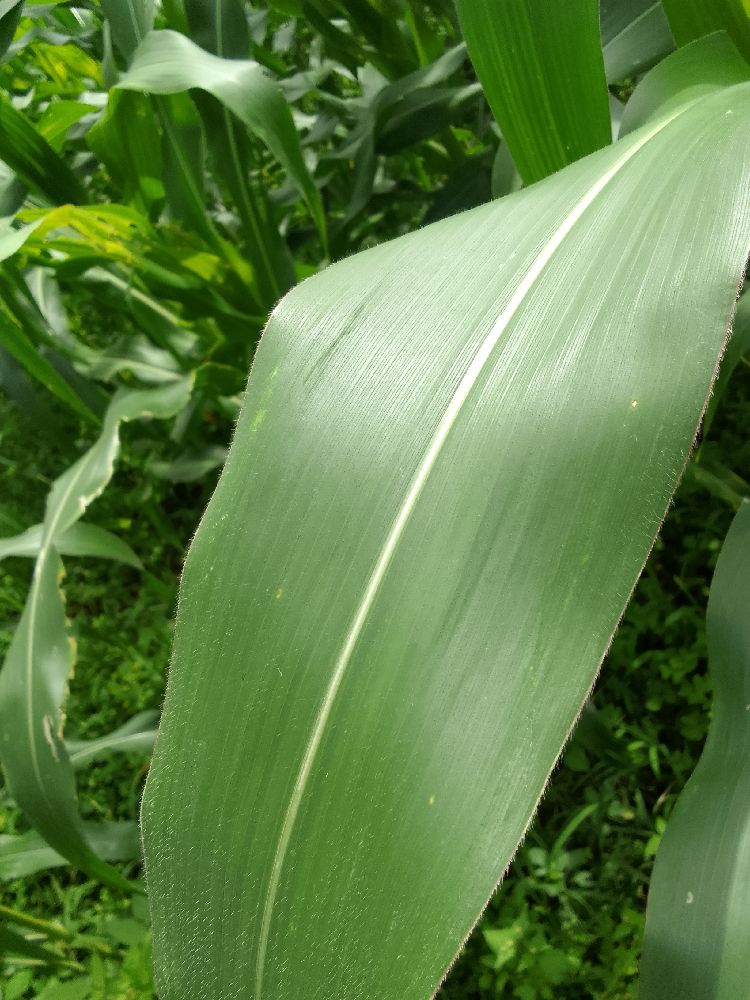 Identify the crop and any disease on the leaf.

maize, healthy
